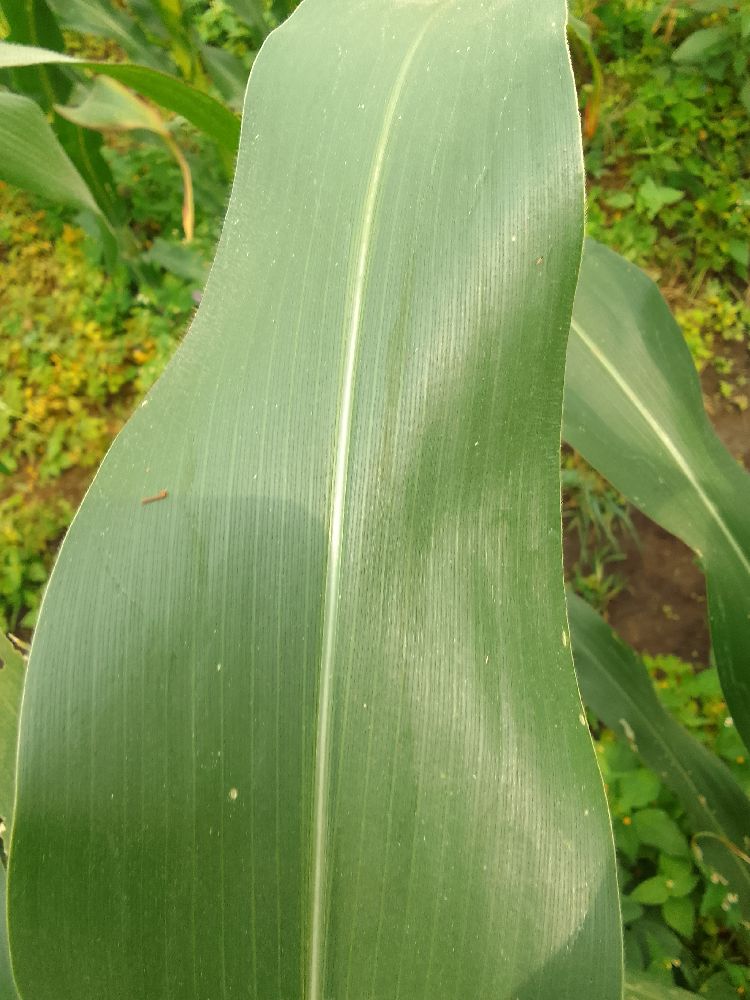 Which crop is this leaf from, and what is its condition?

maize, healthy
